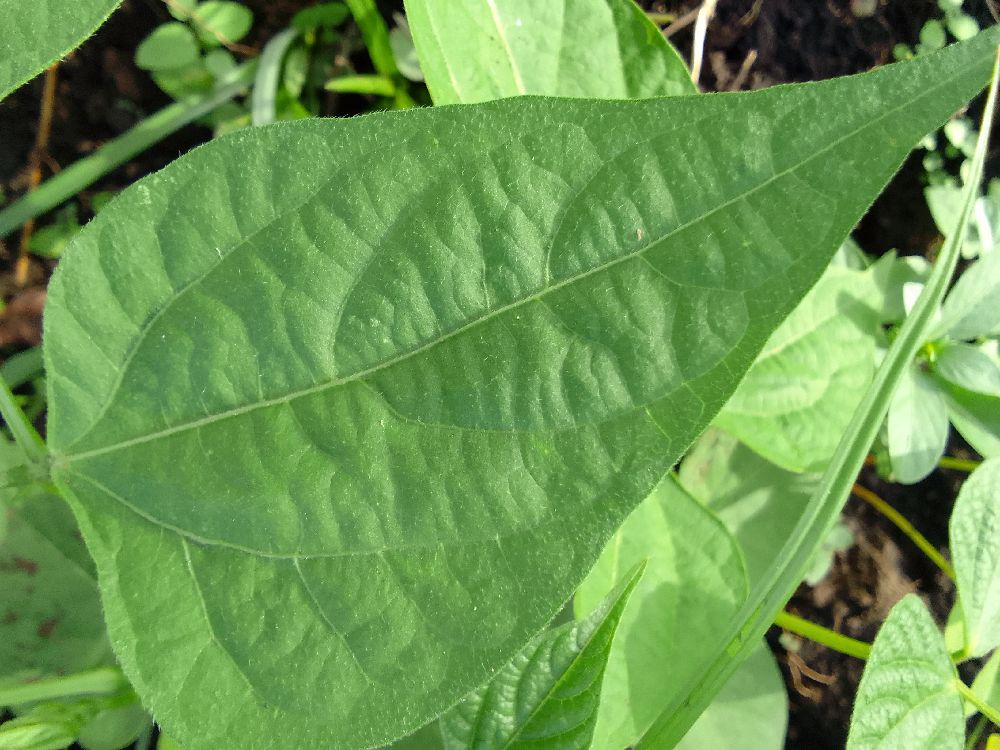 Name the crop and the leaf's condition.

common bean, healthy
